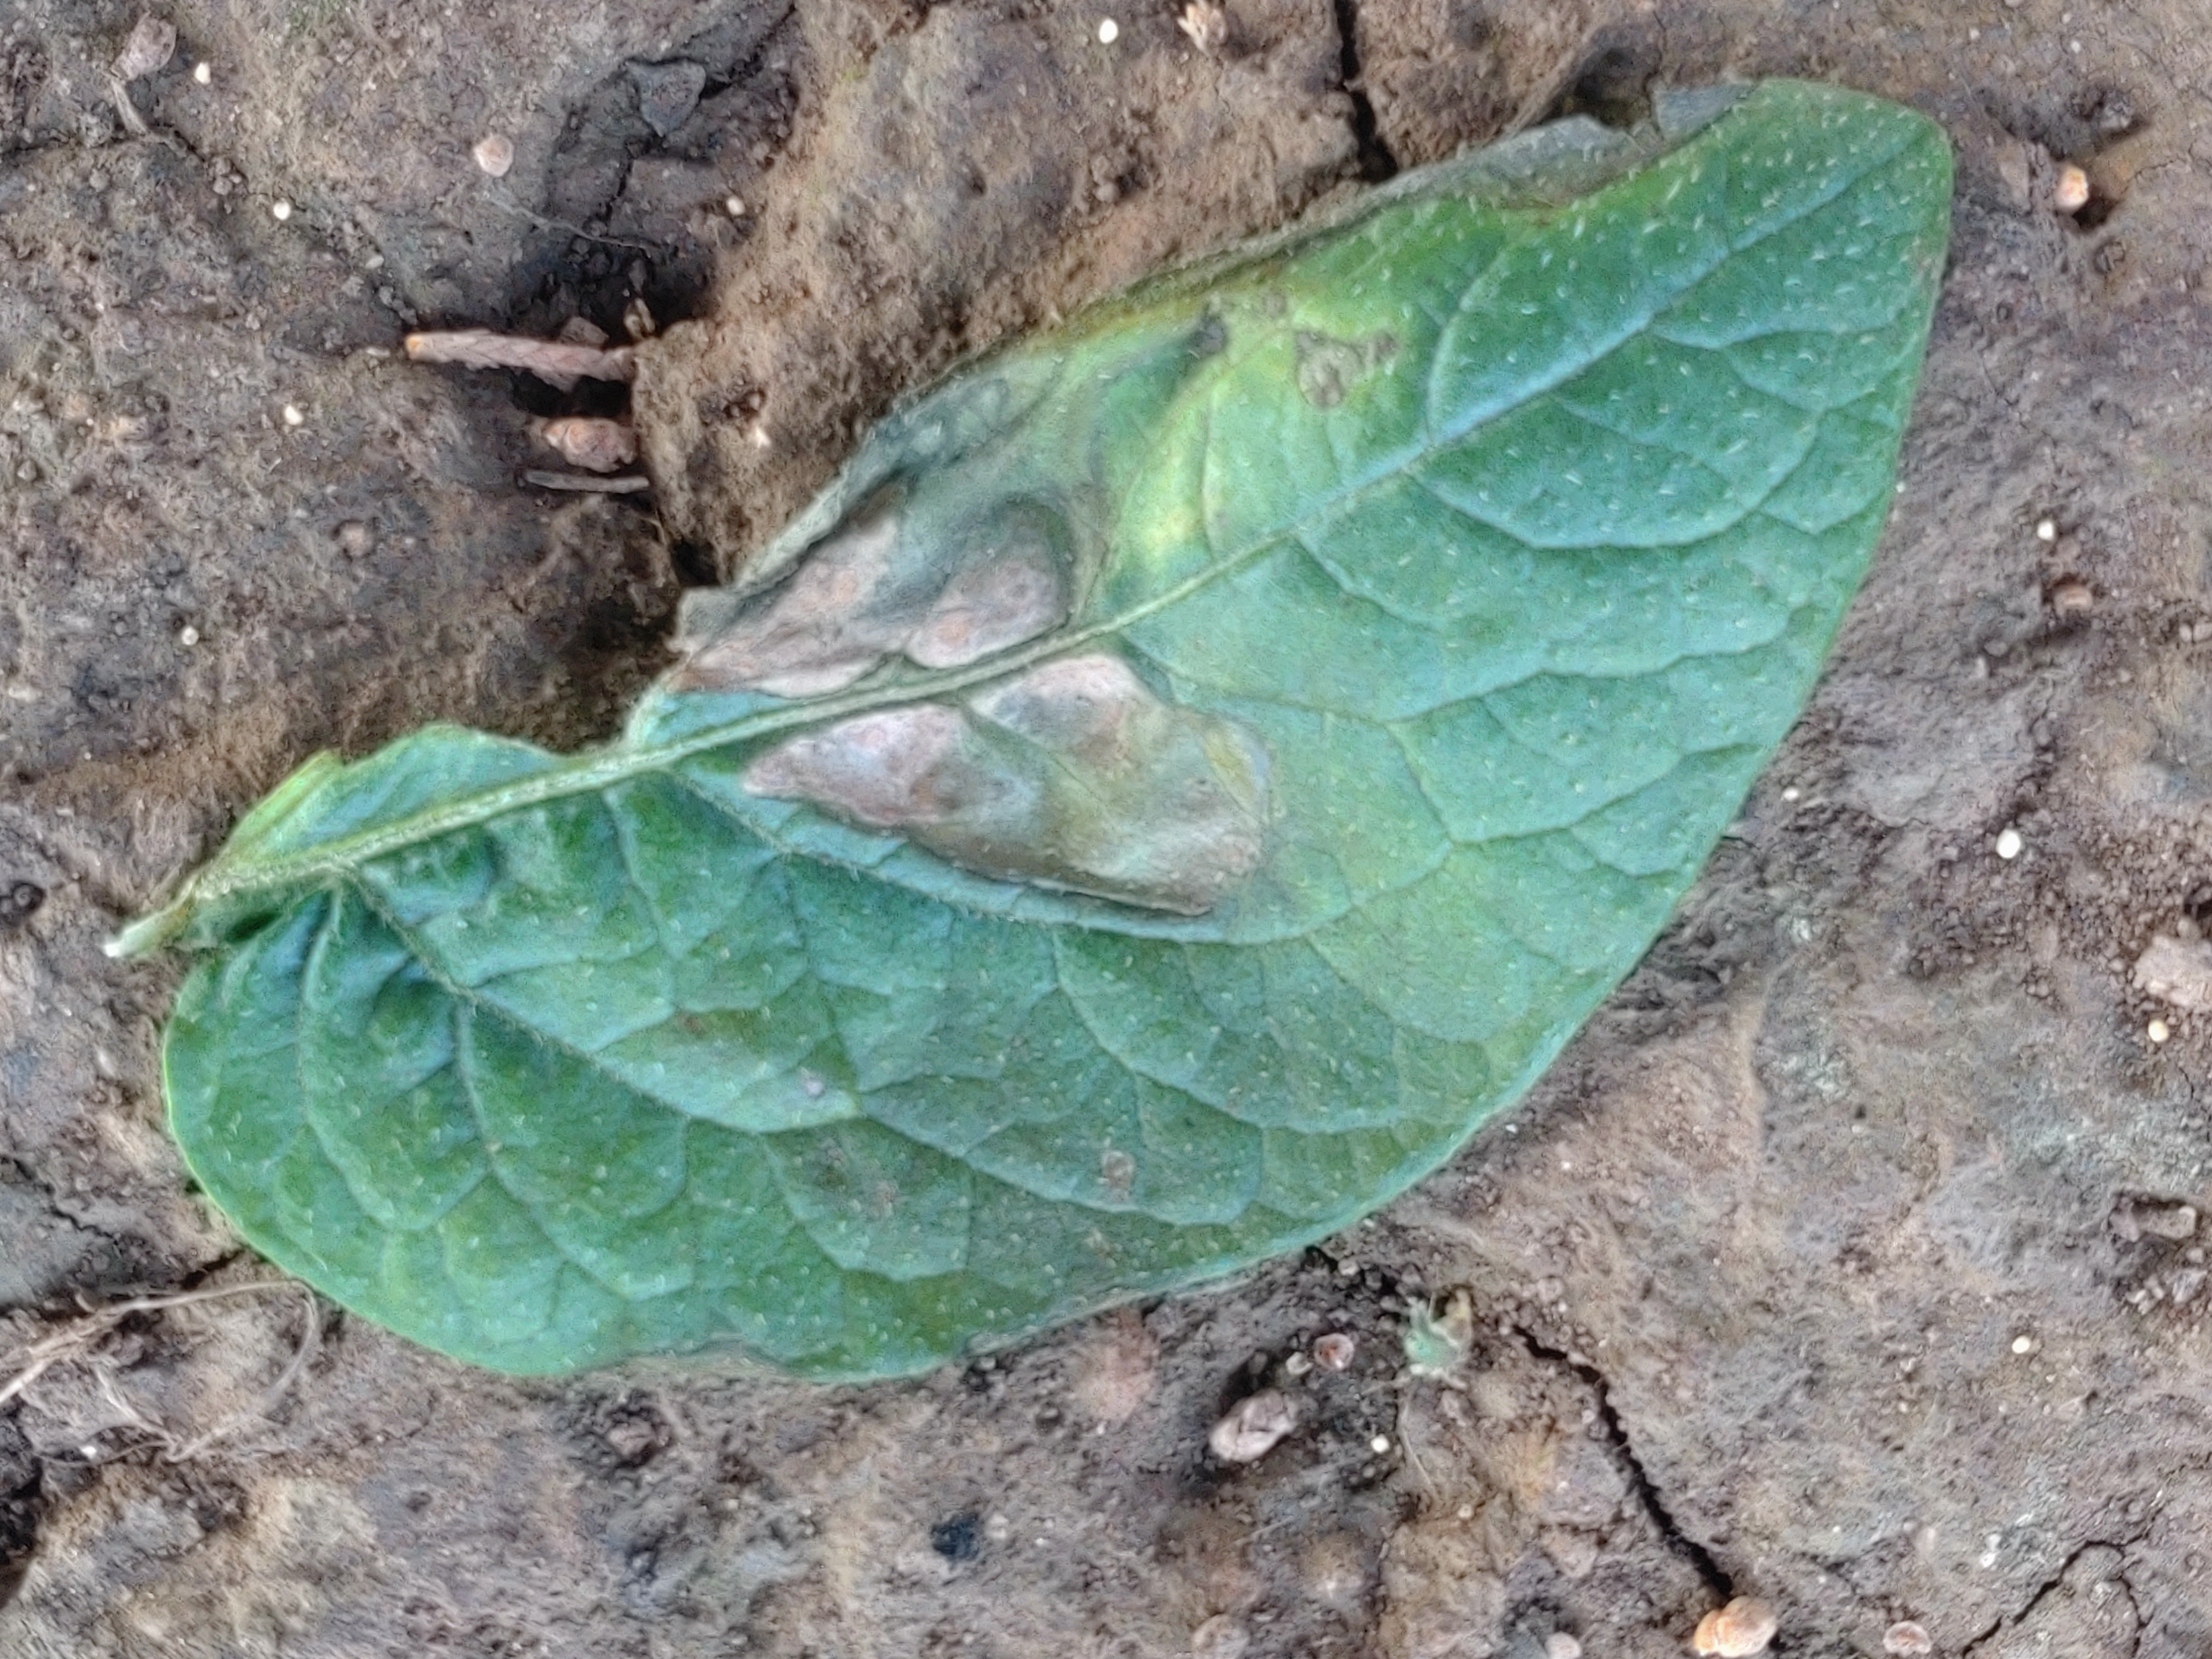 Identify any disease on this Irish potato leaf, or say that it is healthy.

early blight
